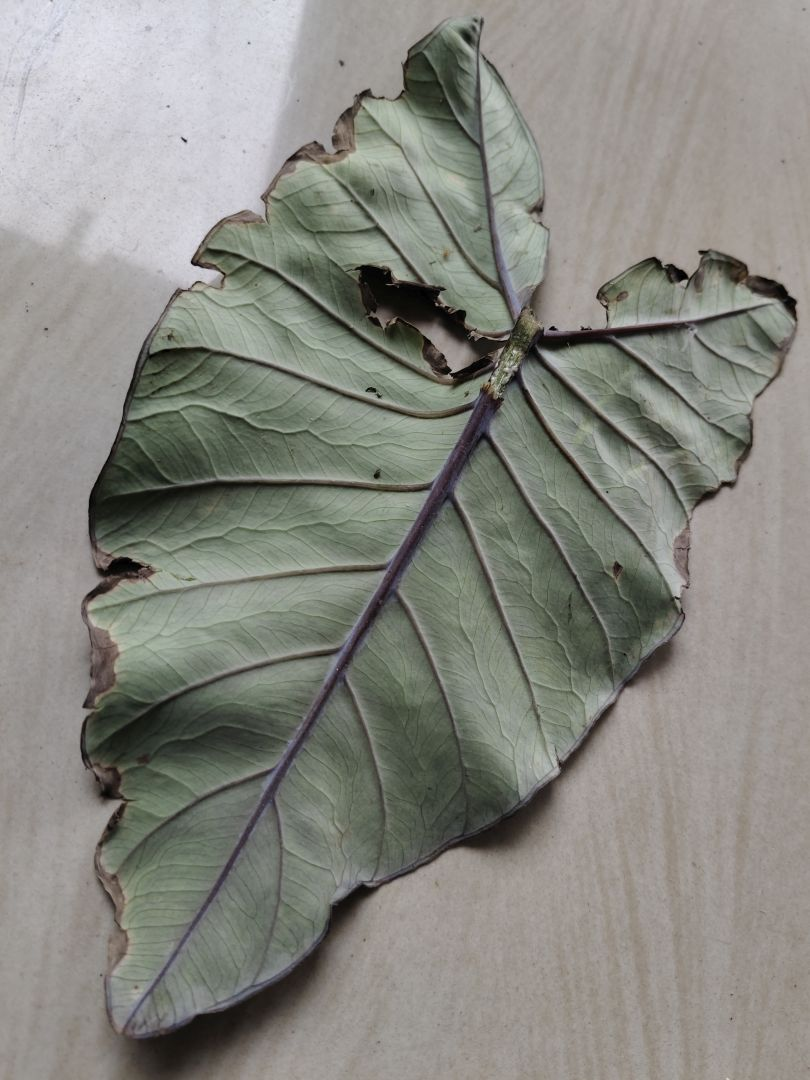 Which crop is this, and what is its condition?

taro, leaf blight
